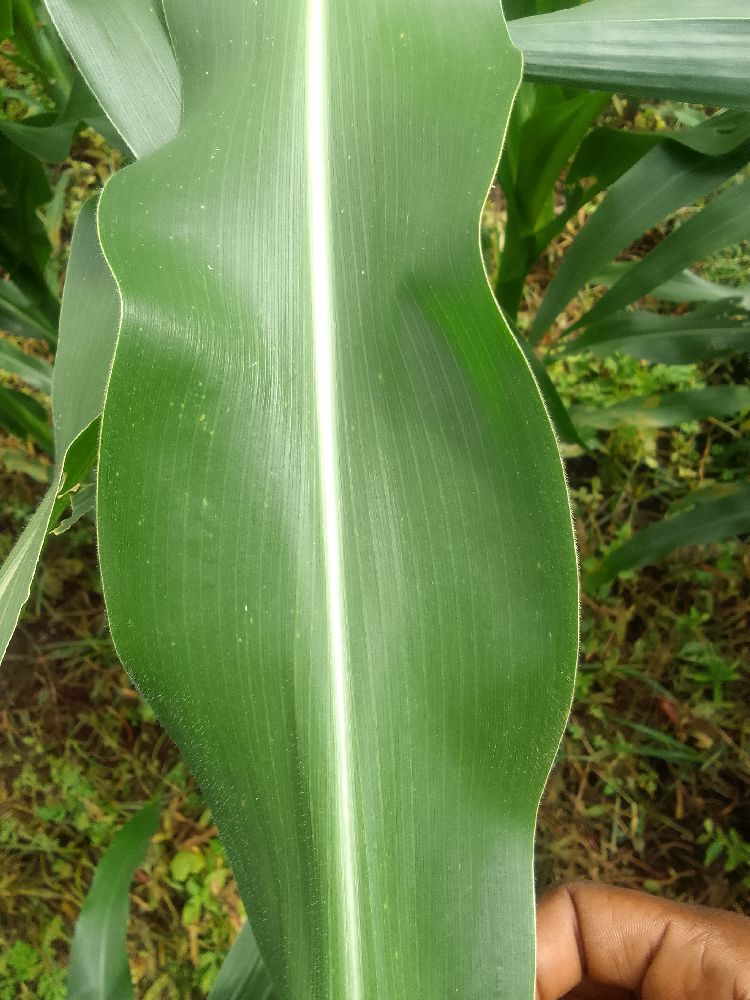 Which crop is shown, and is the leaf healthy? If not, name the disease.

maize, healthy
